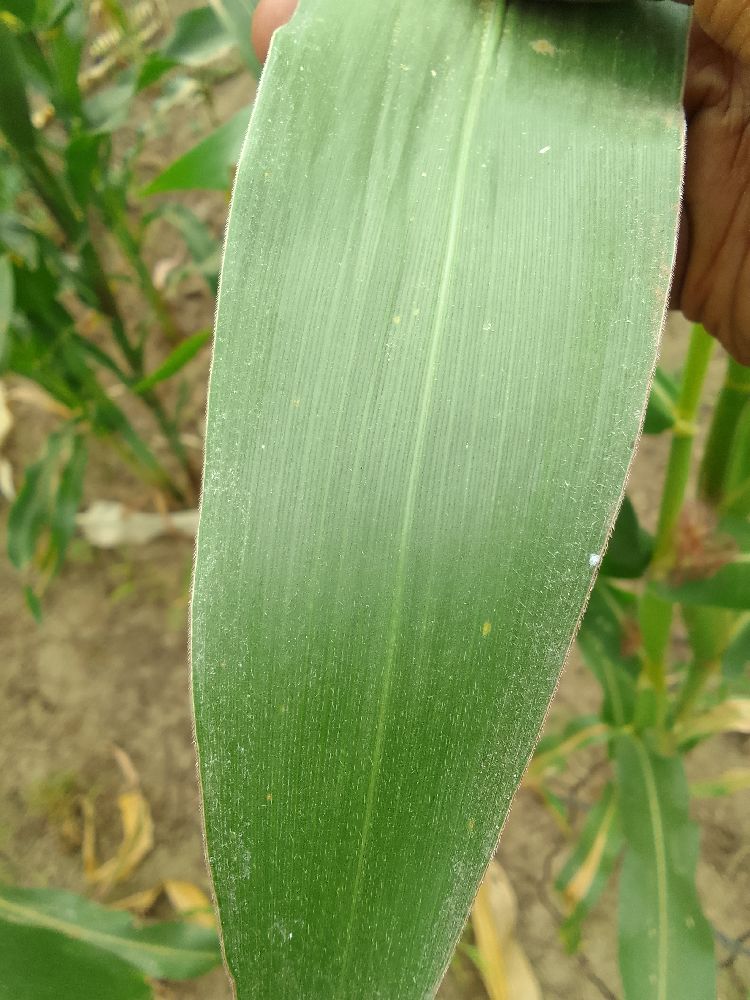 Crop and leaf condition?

maize, healthy
